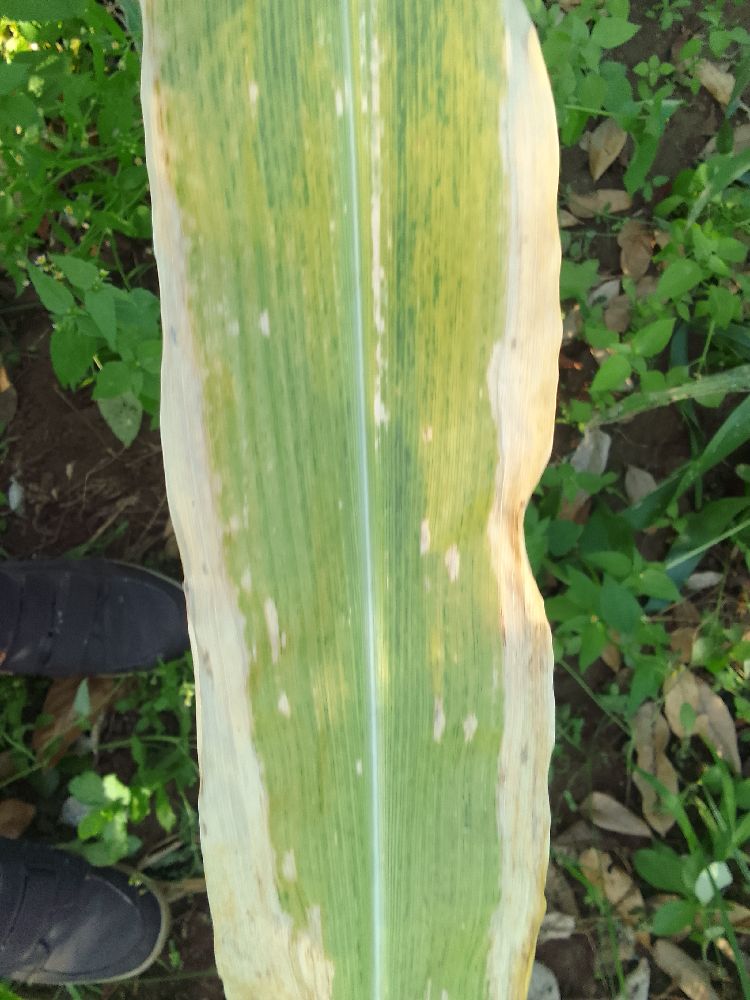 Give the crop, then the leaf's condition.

maize, maize lethal necrosis
